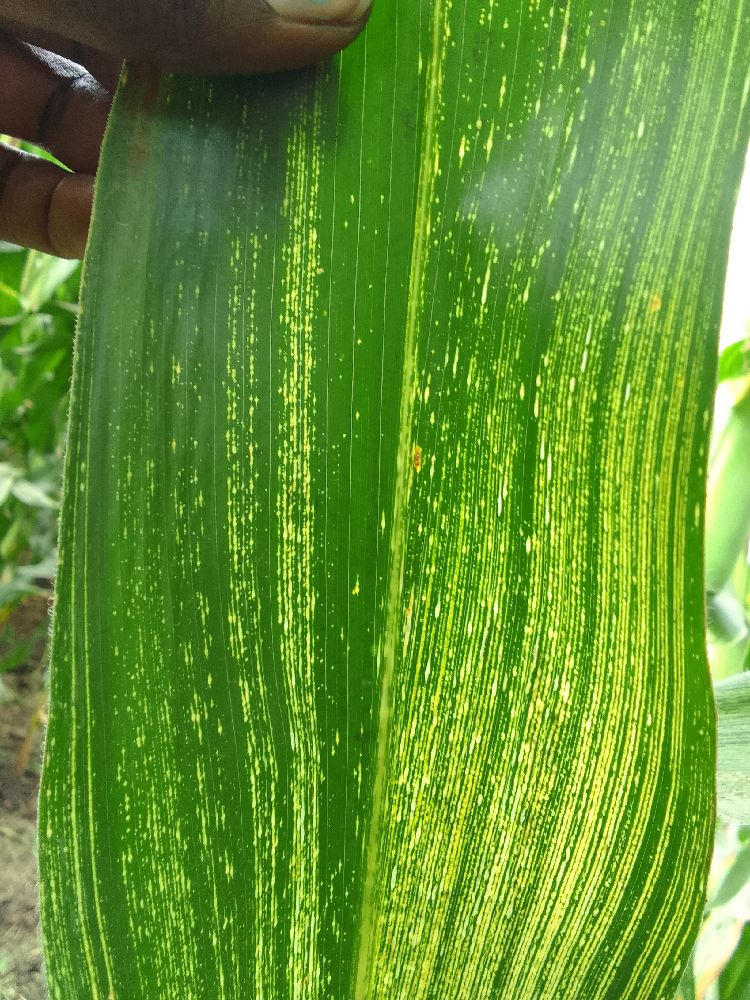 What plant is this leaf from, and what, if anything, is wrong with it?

maize, maize streak virus
